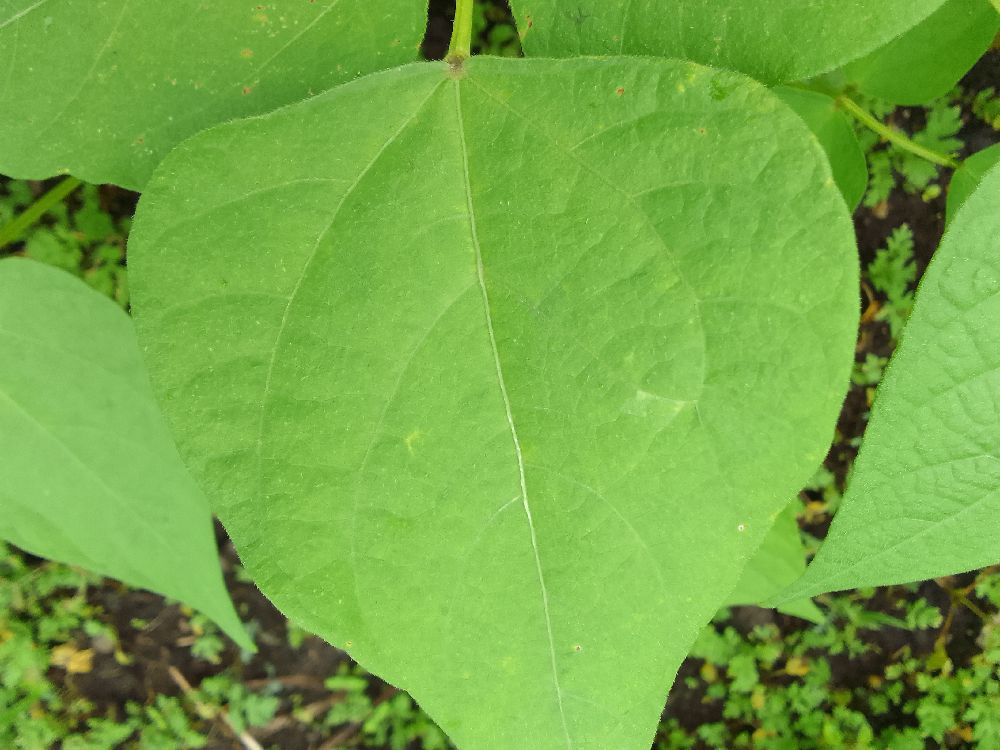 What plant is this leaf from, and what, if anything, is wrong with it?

common bean, healthy
